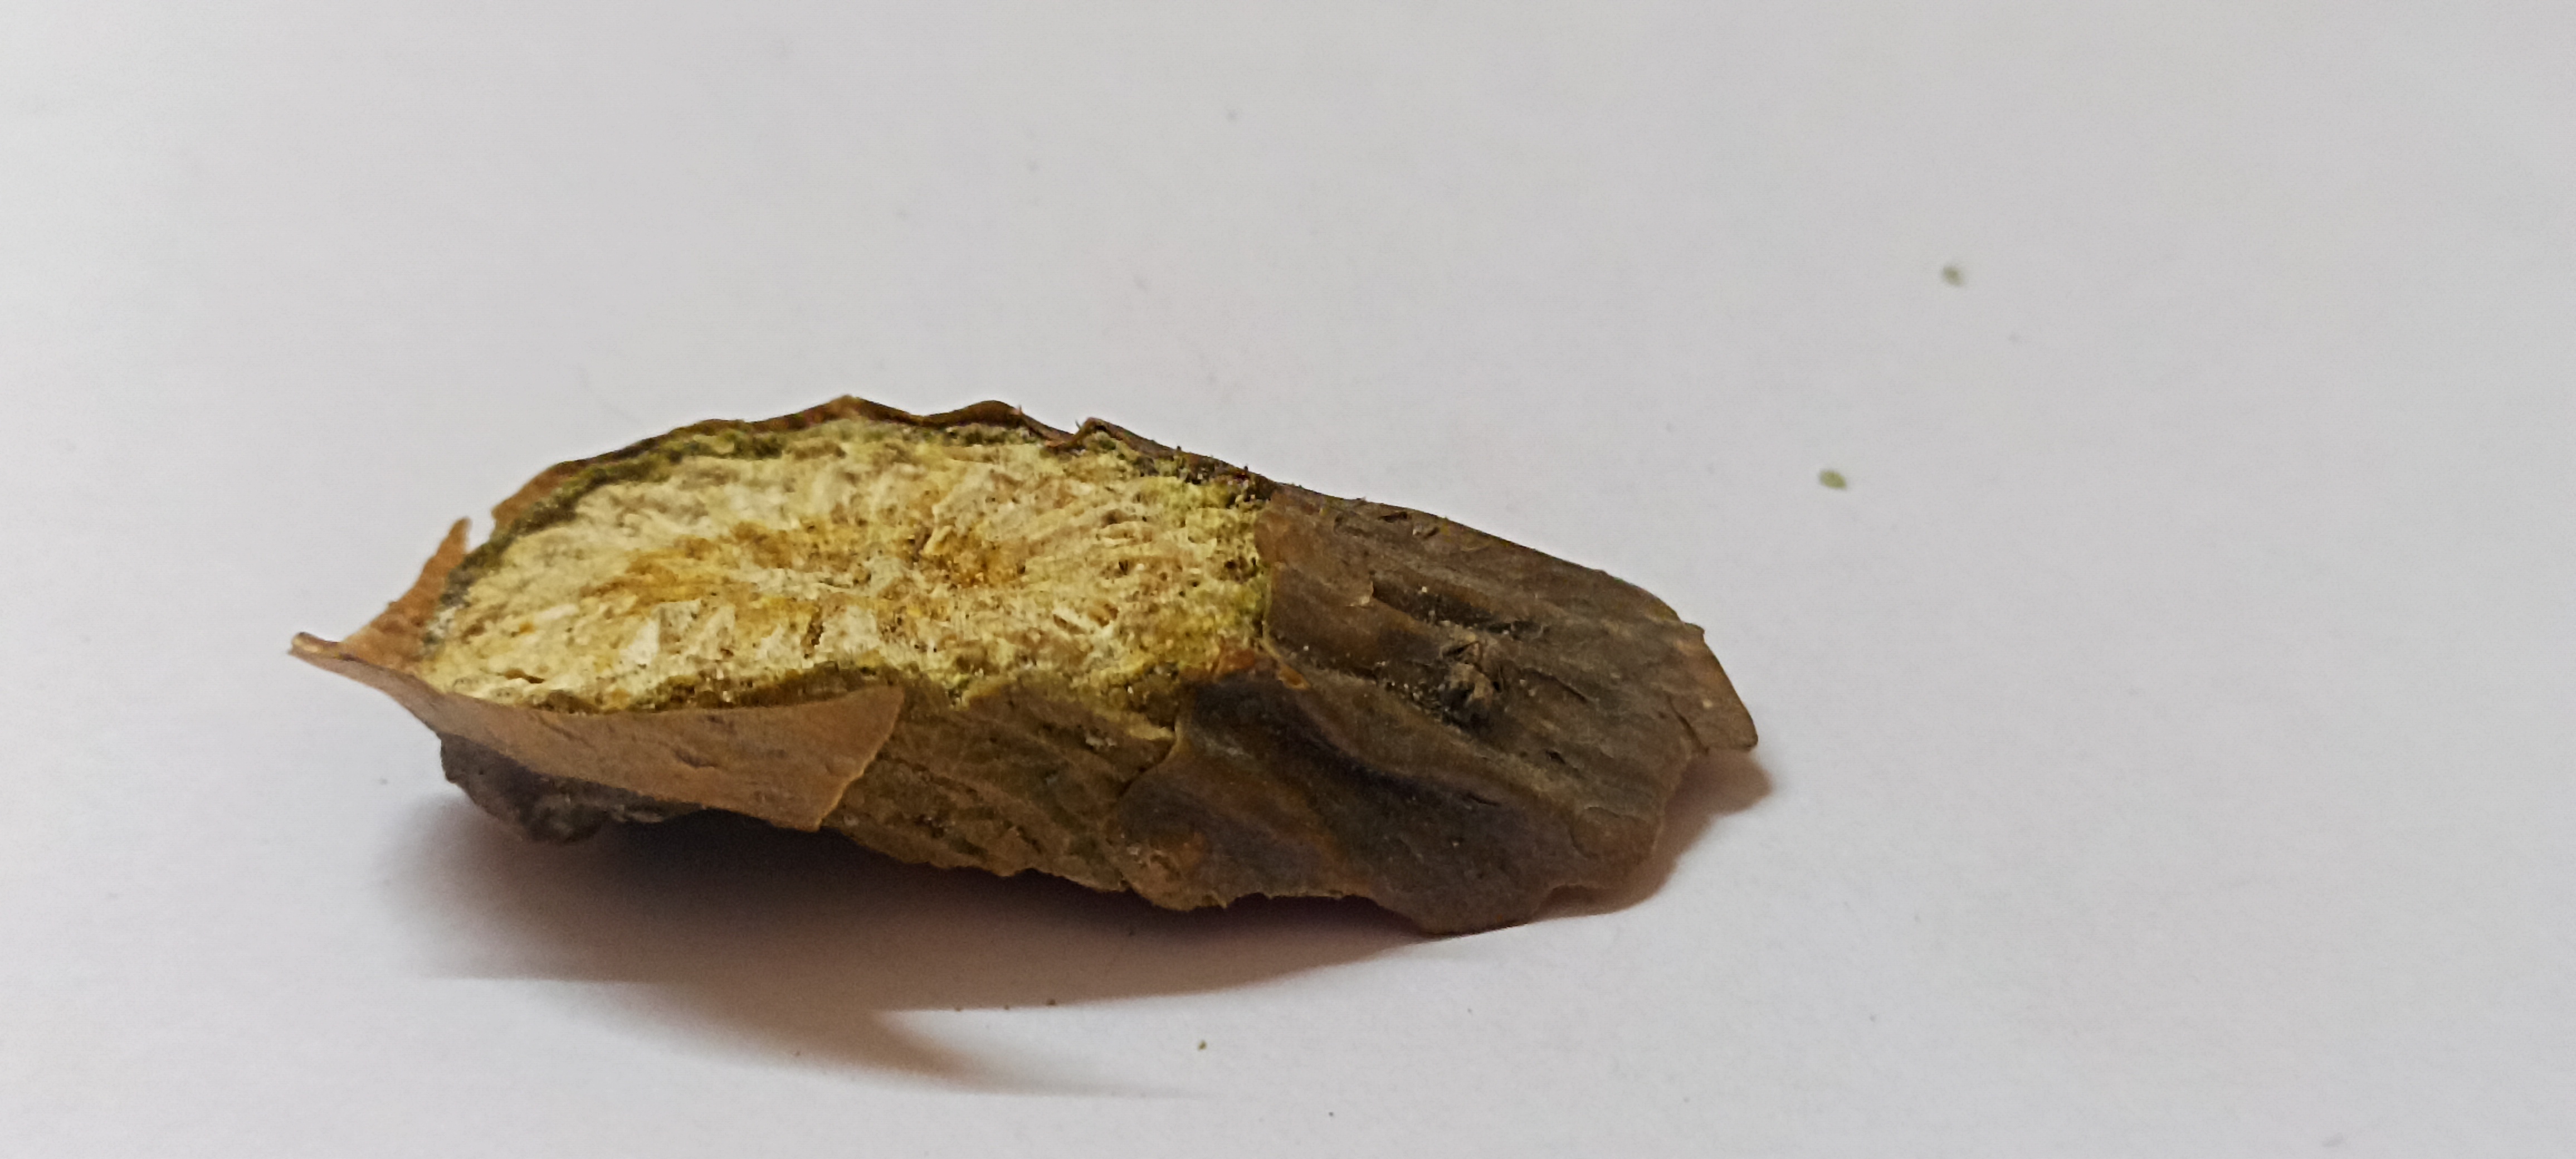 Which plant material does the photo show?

gulvel
